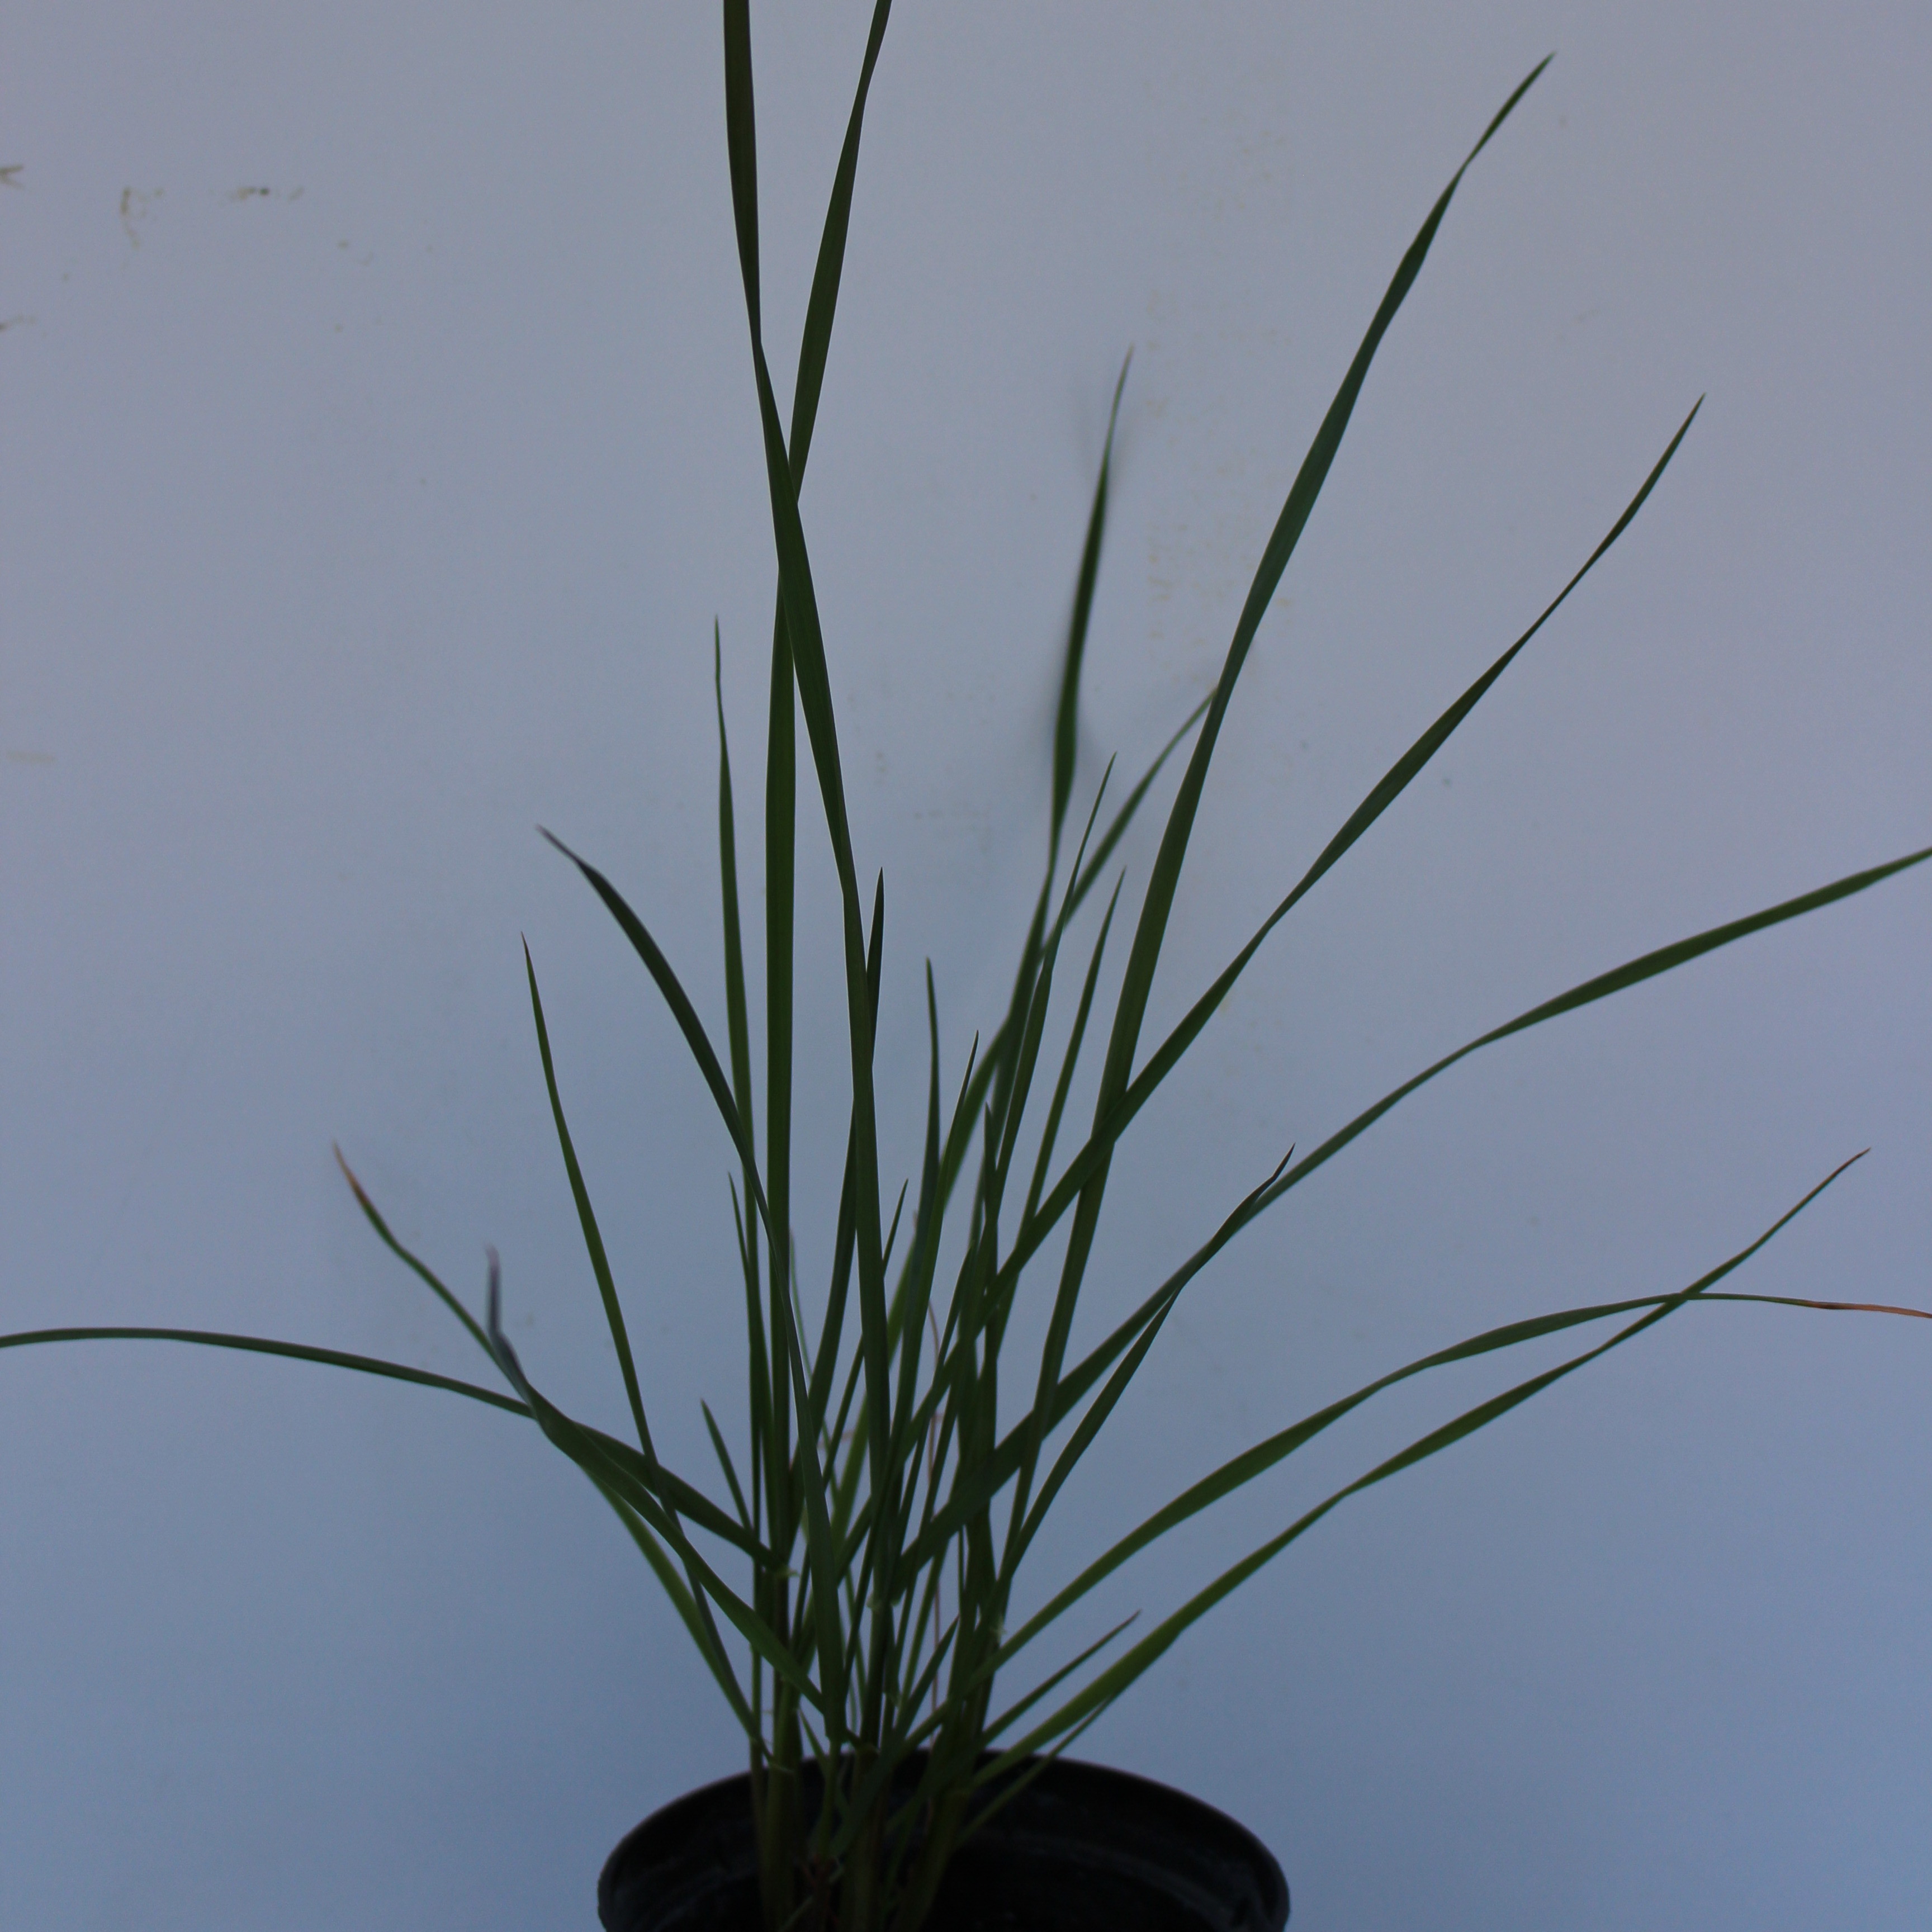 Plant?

Lolium multiflorum
